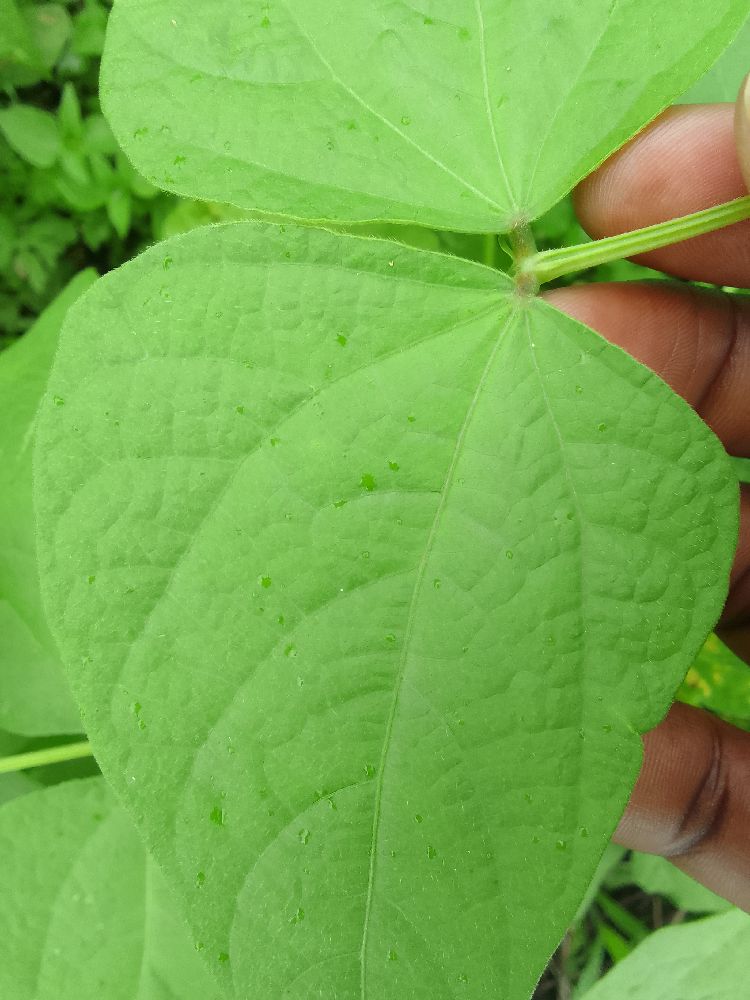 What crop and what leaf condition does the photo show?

common bean, healthy
